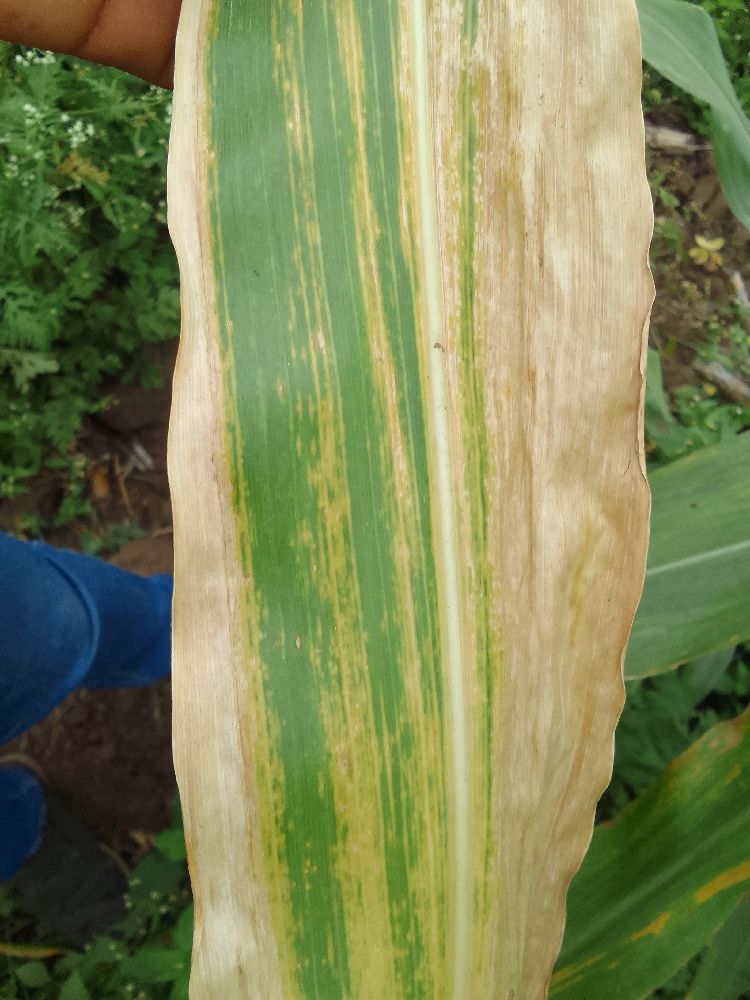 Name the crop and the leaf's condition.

maize, maize lethal necrosis
